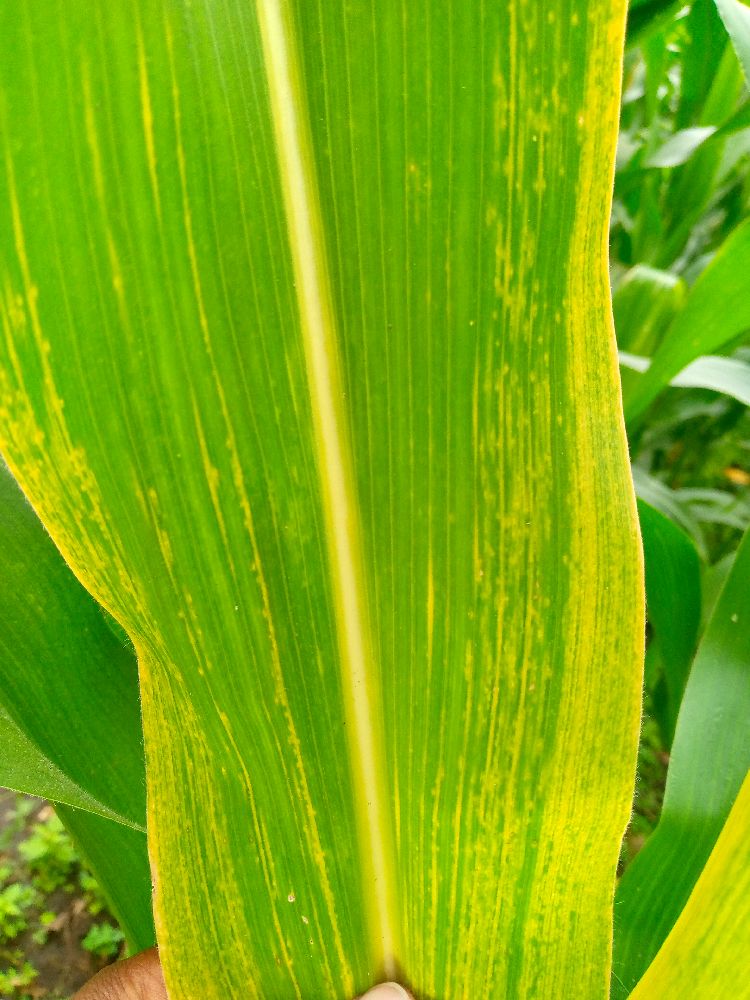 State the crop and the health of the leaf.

maize, maize lethal necrosis
